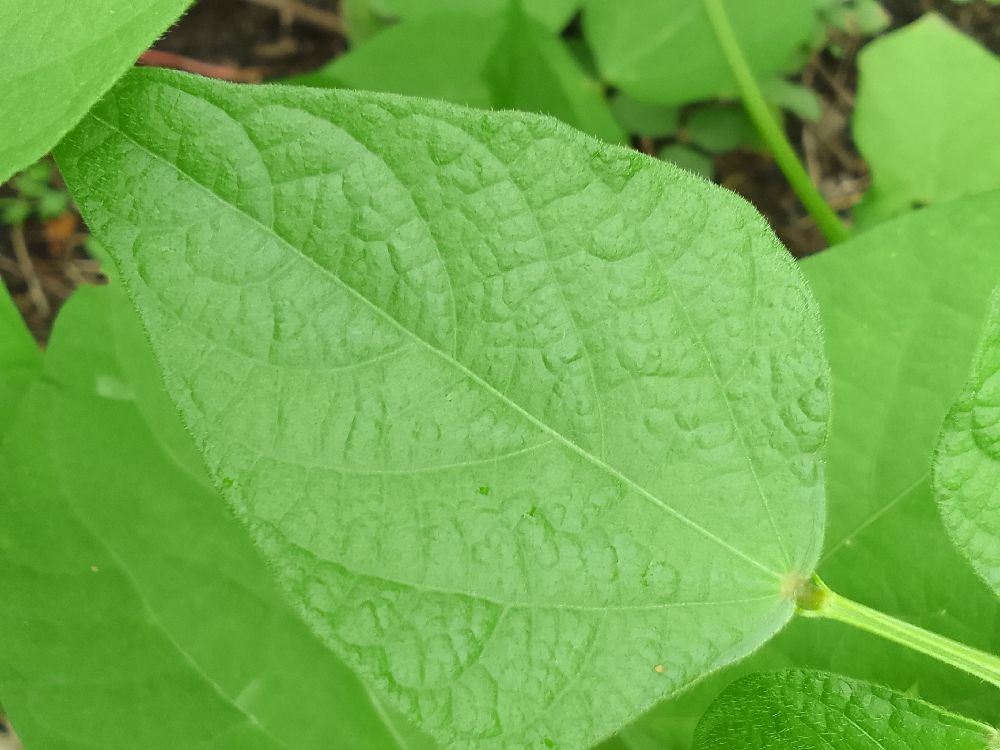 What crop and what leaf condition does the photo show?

common bean, healthy
